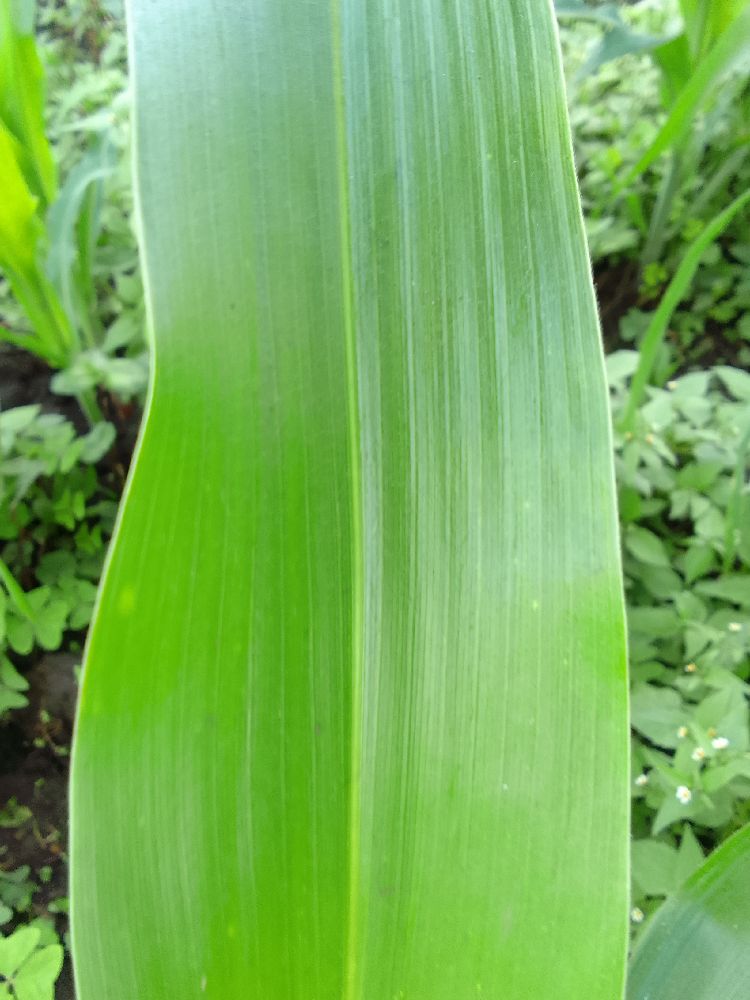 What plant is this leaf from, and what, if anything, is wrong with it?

maize, healthy
